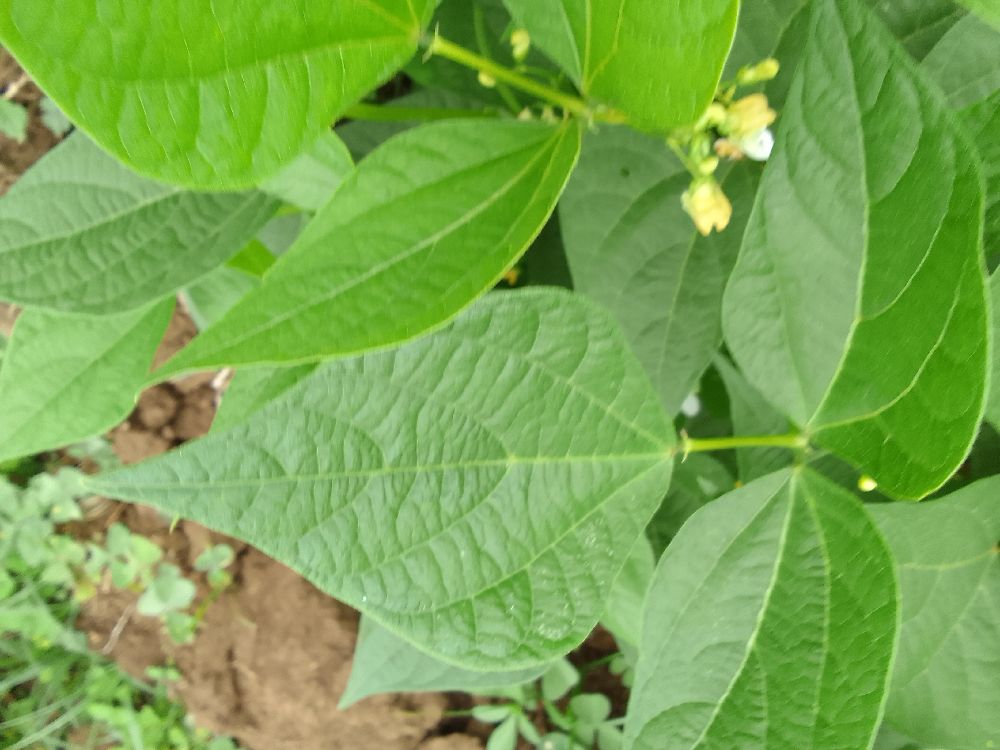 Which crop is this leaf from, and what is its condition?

common bean, healthy
